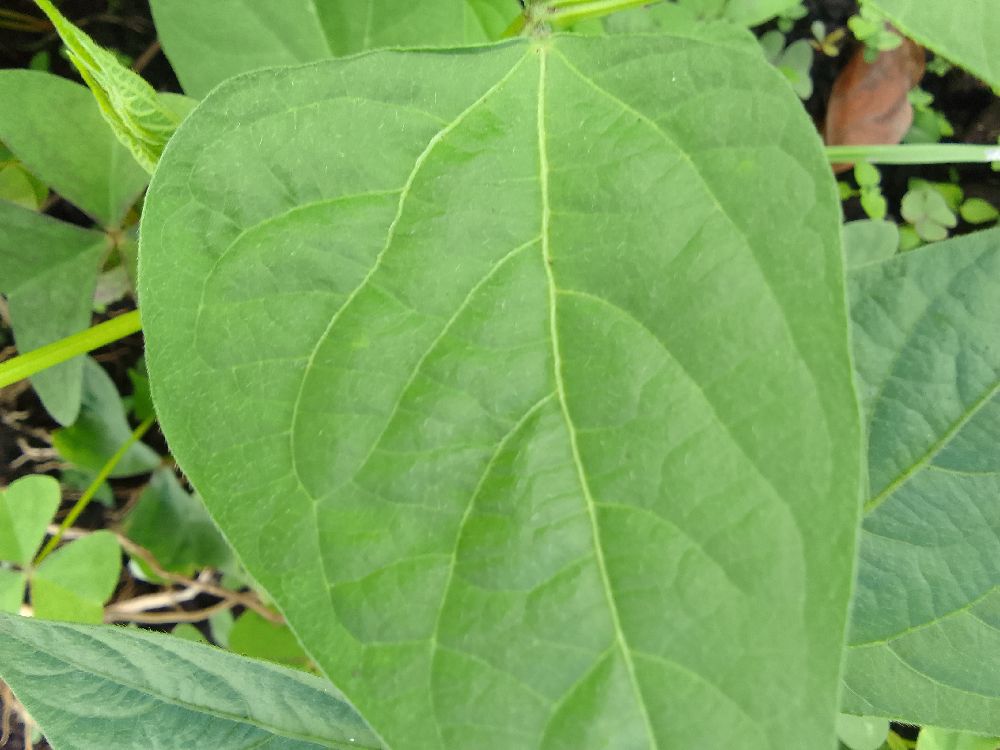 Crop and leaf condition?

common bean, healthy
